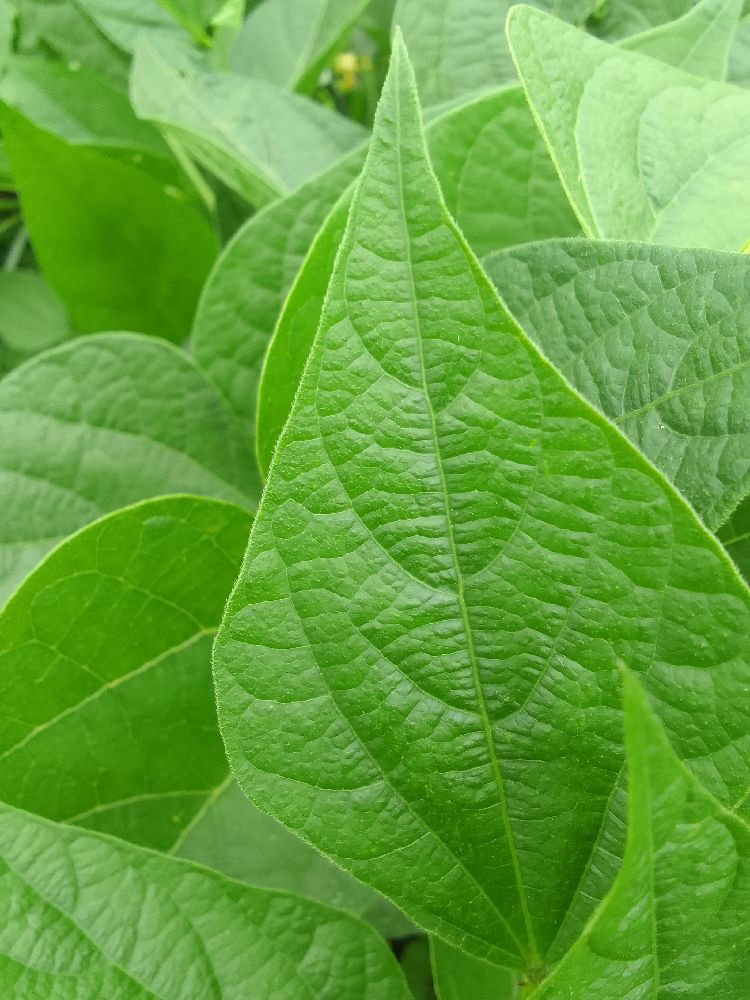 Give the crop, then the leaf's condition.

common bean, healthy
